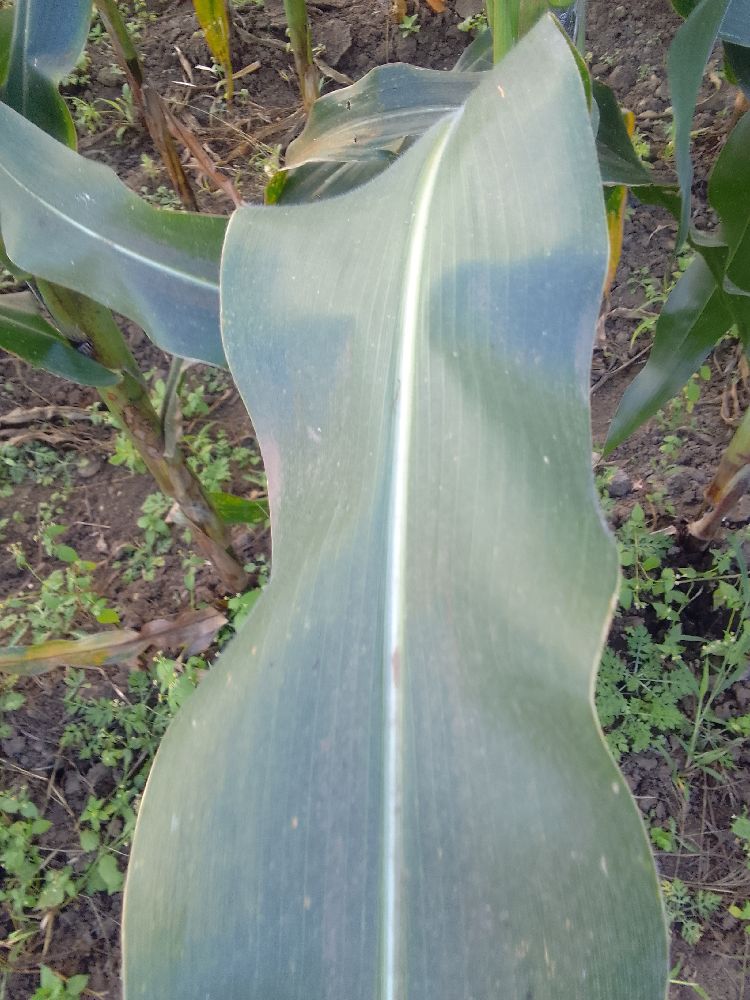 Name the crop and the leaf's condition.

maize, healthy
